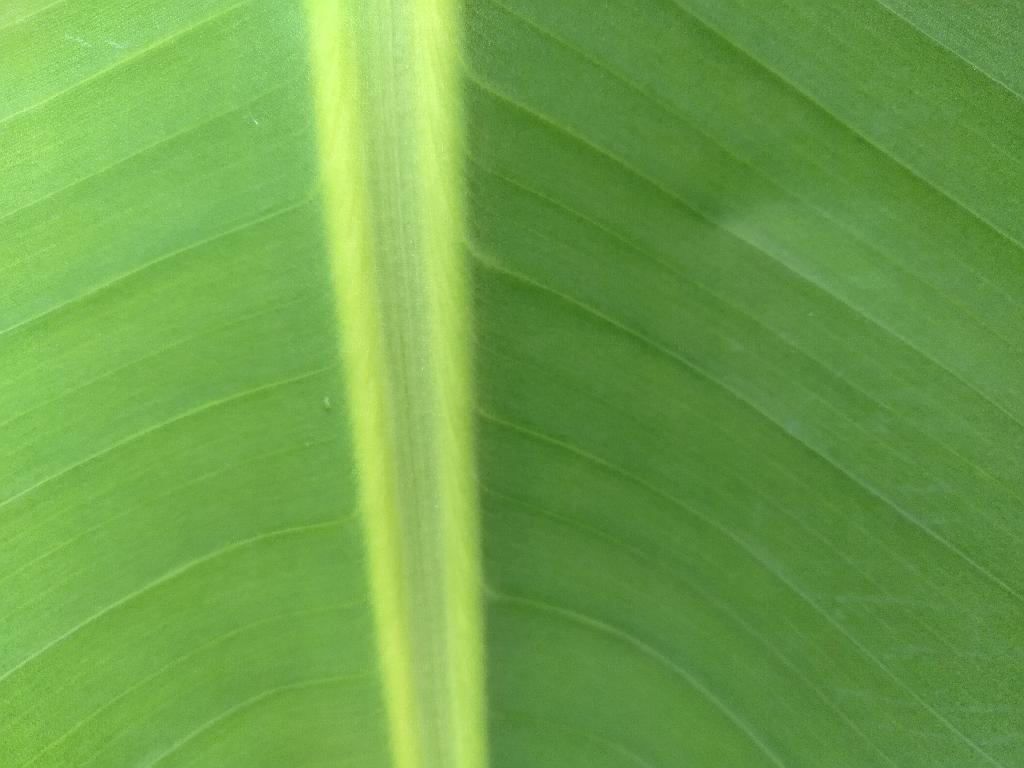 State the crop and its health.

banana, healthy
